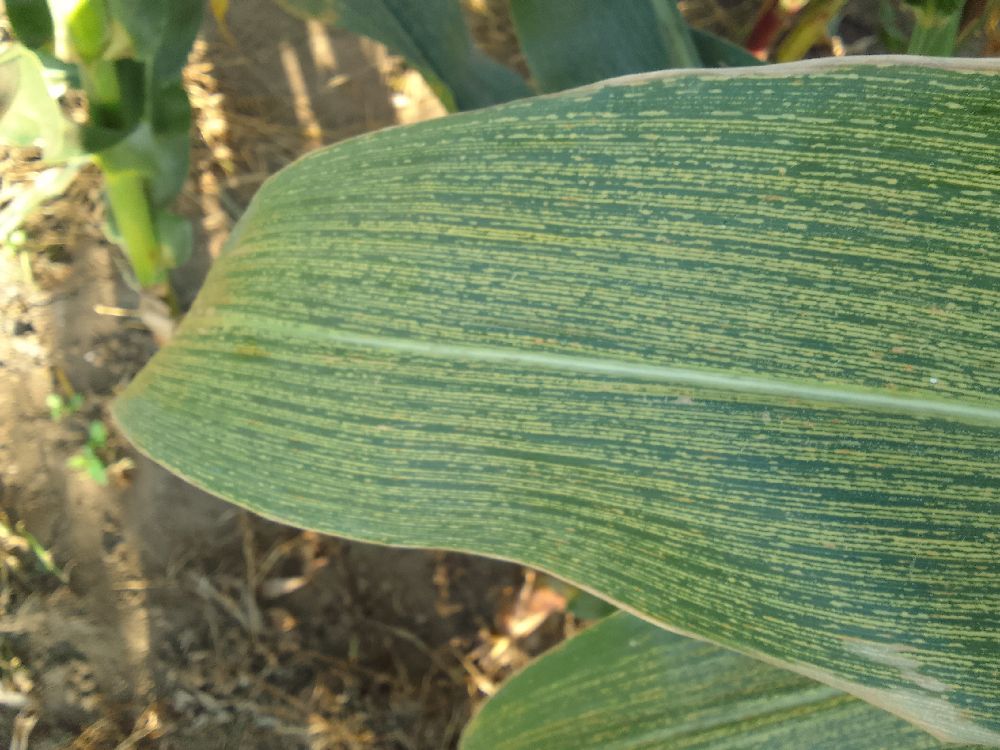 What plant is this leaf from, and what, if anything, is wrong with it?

maize, maize streak virus
